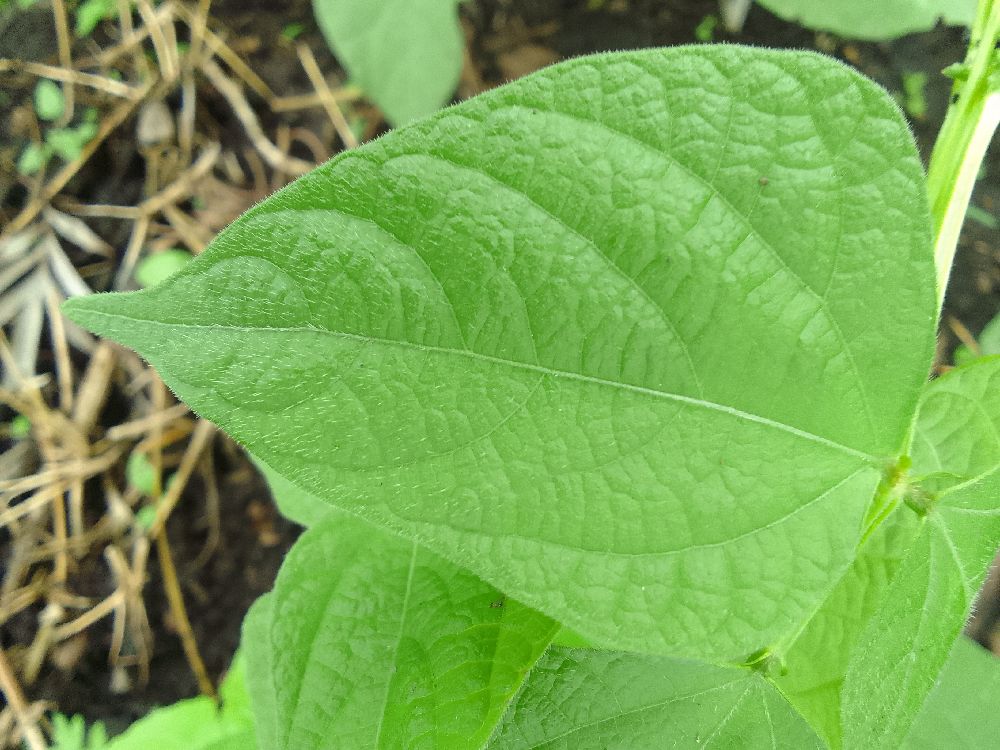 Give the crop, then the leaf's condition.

common bean, healthy
